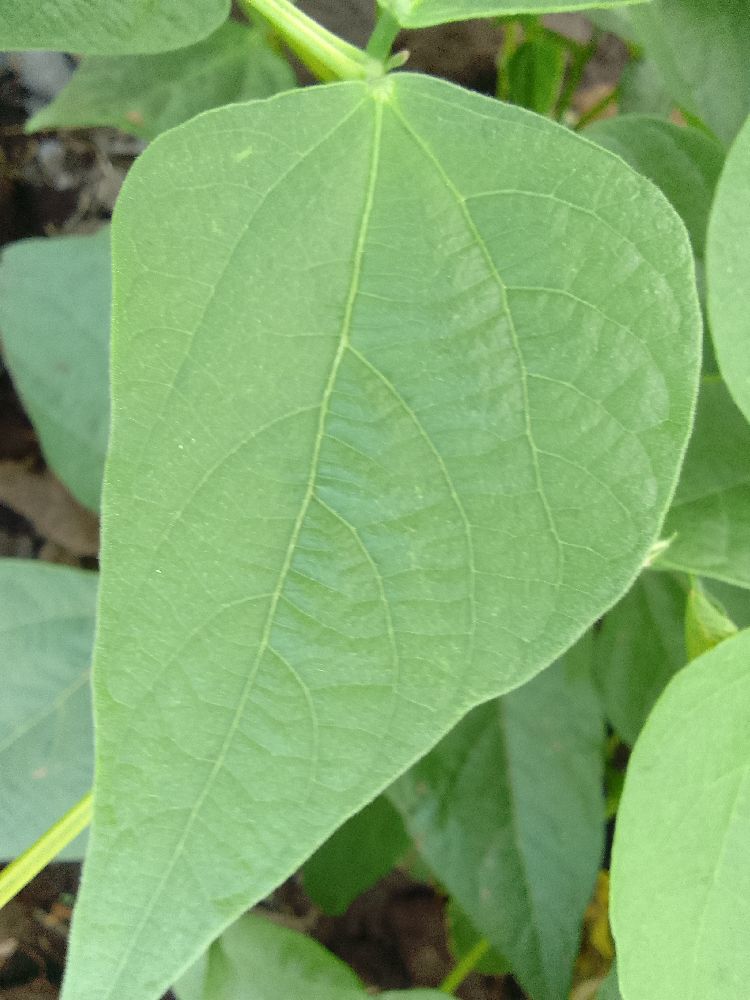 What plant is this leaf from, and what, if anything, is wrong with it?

common bean, healthy
